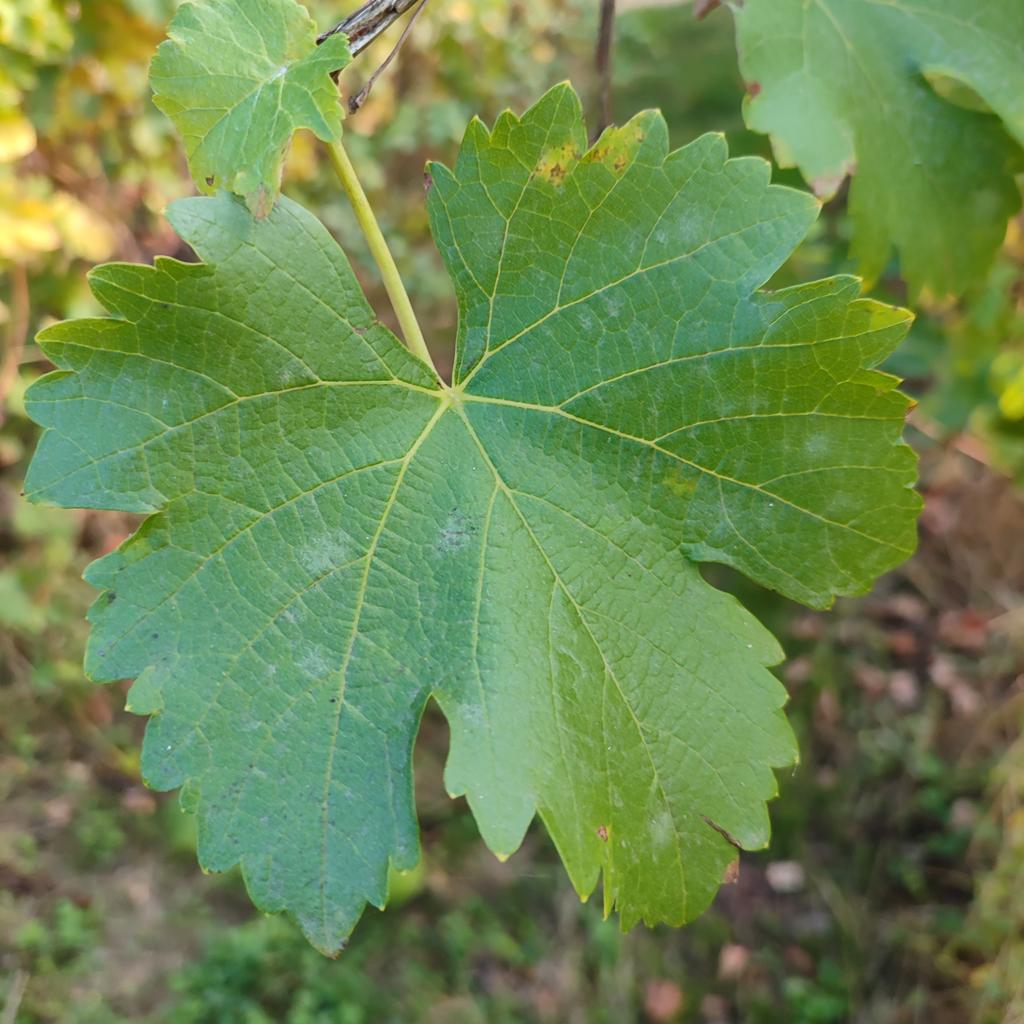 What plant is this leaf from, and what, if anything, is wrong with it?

grapevine, powdery mildew
